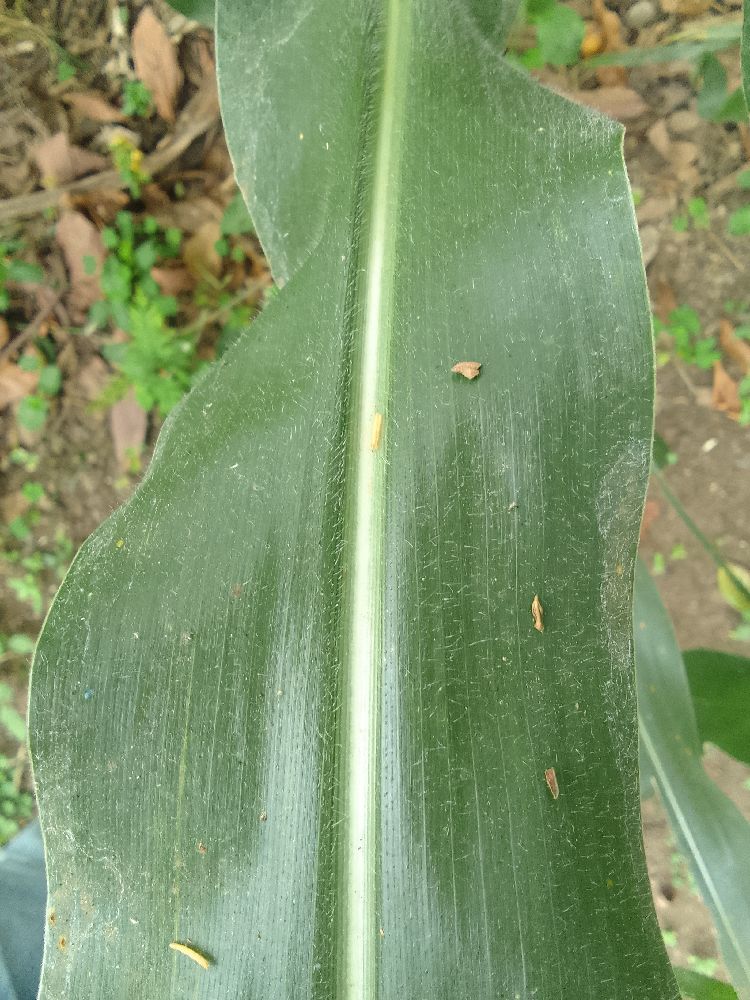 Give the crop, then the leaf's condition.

maize, healthy
